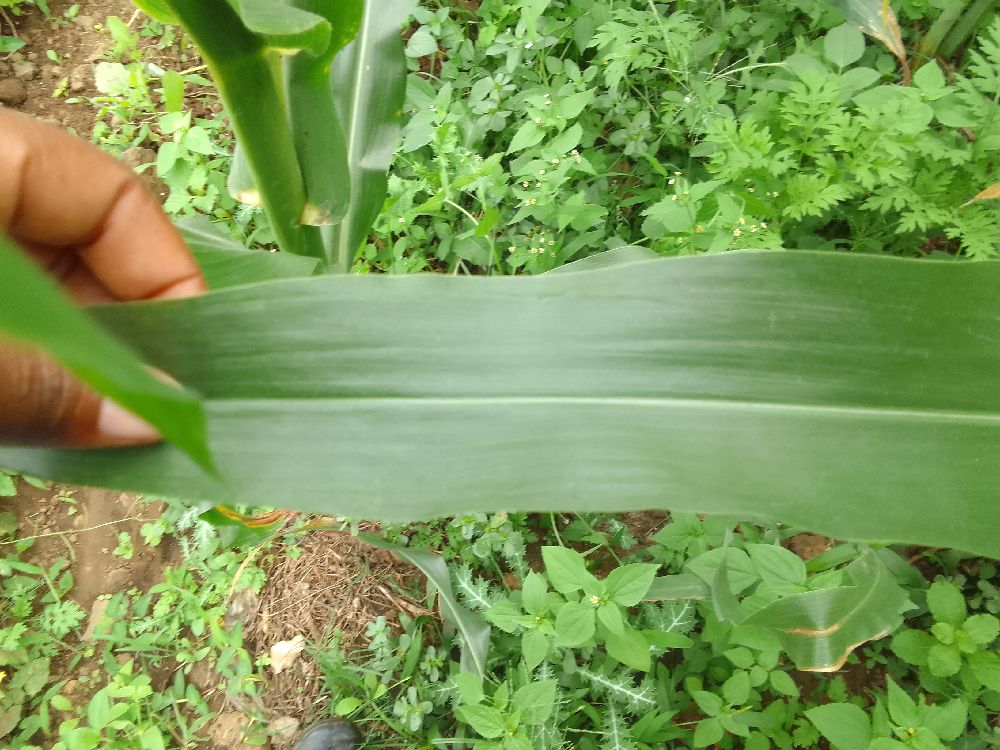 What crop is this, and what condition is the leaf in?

maize, healthy
